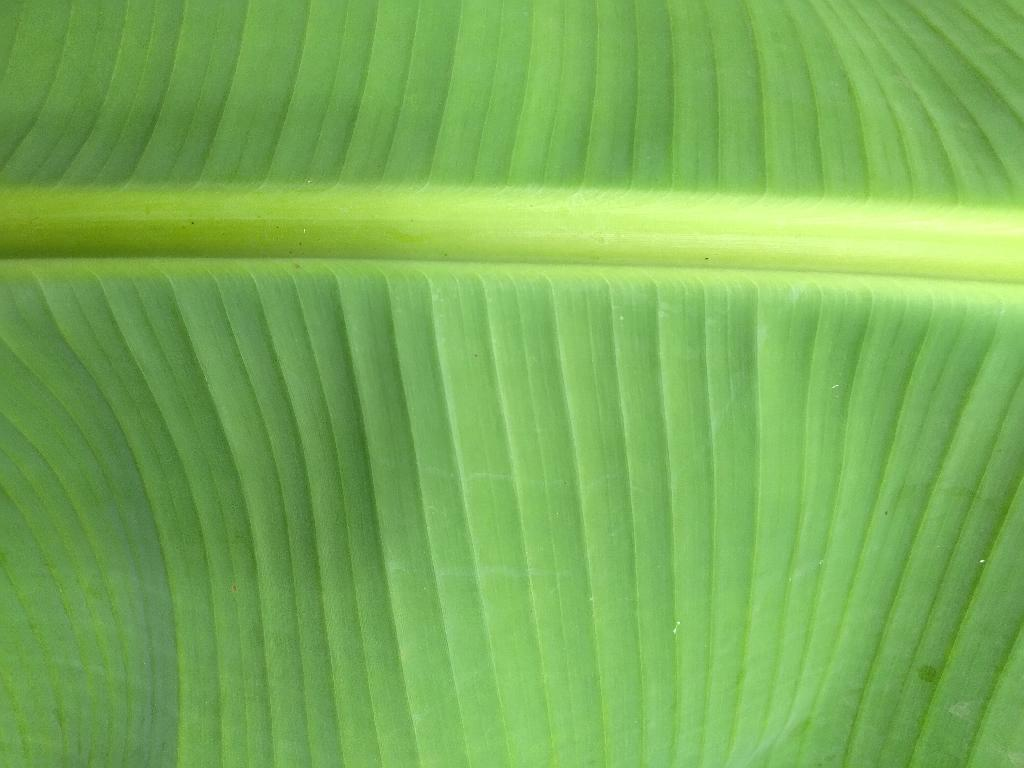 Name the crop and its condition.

banana, healthy
